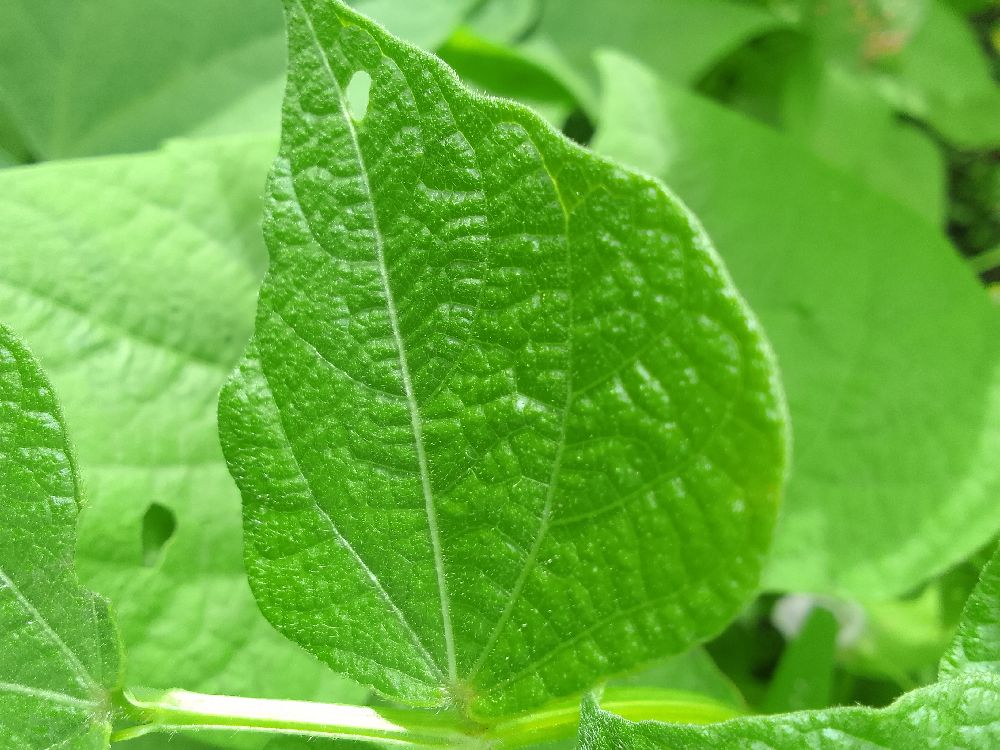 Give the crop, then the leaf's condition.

common bean, healthy
